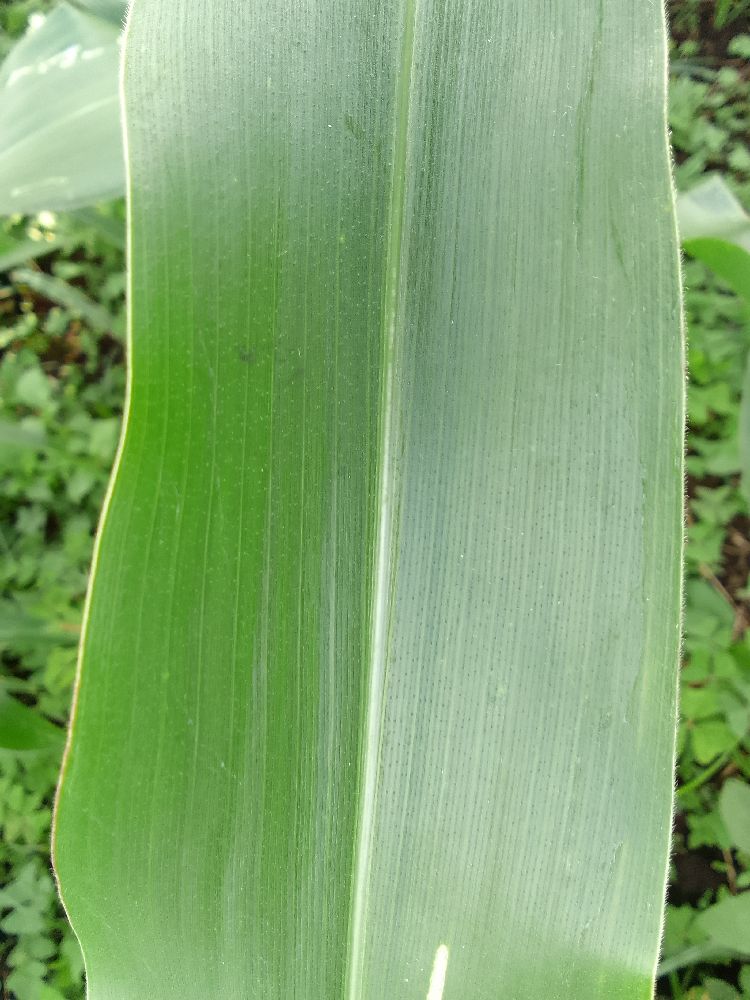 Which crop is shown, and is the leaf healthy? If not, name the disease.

maize, healthy
